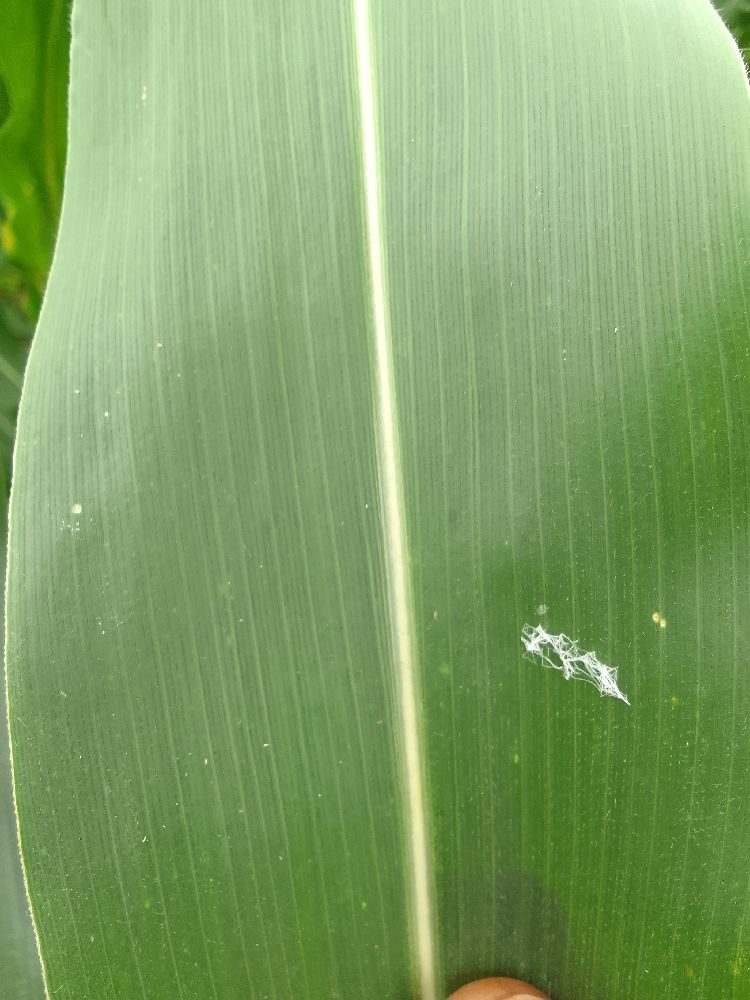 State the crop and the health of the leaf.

maize, healthy
